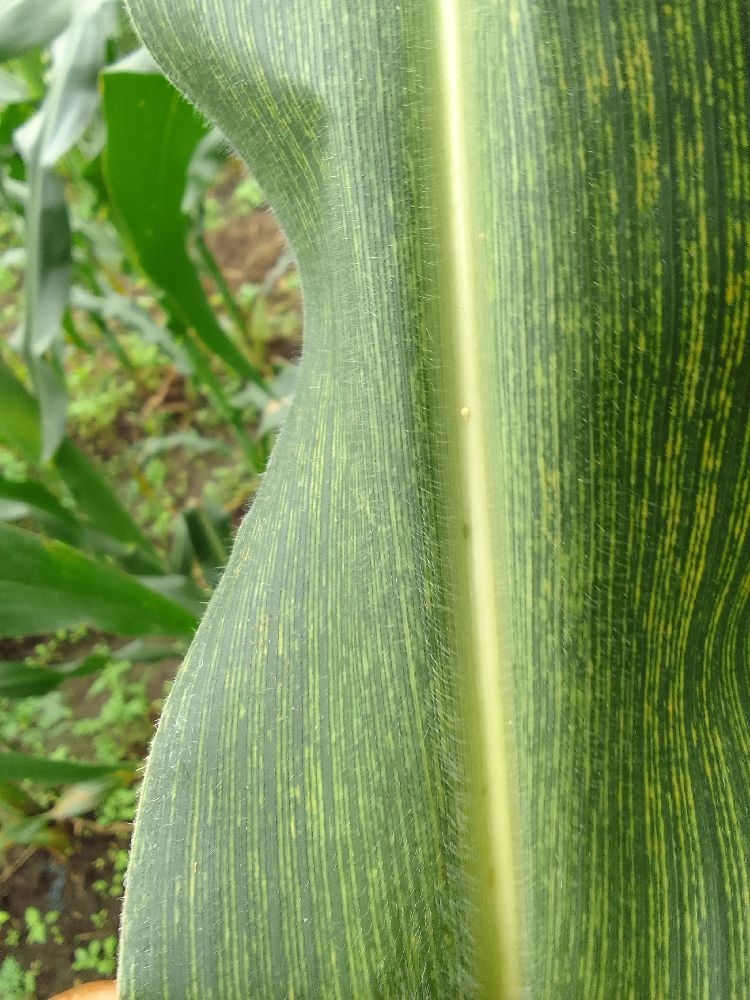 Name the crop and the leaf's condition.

maize, maize streak virus
